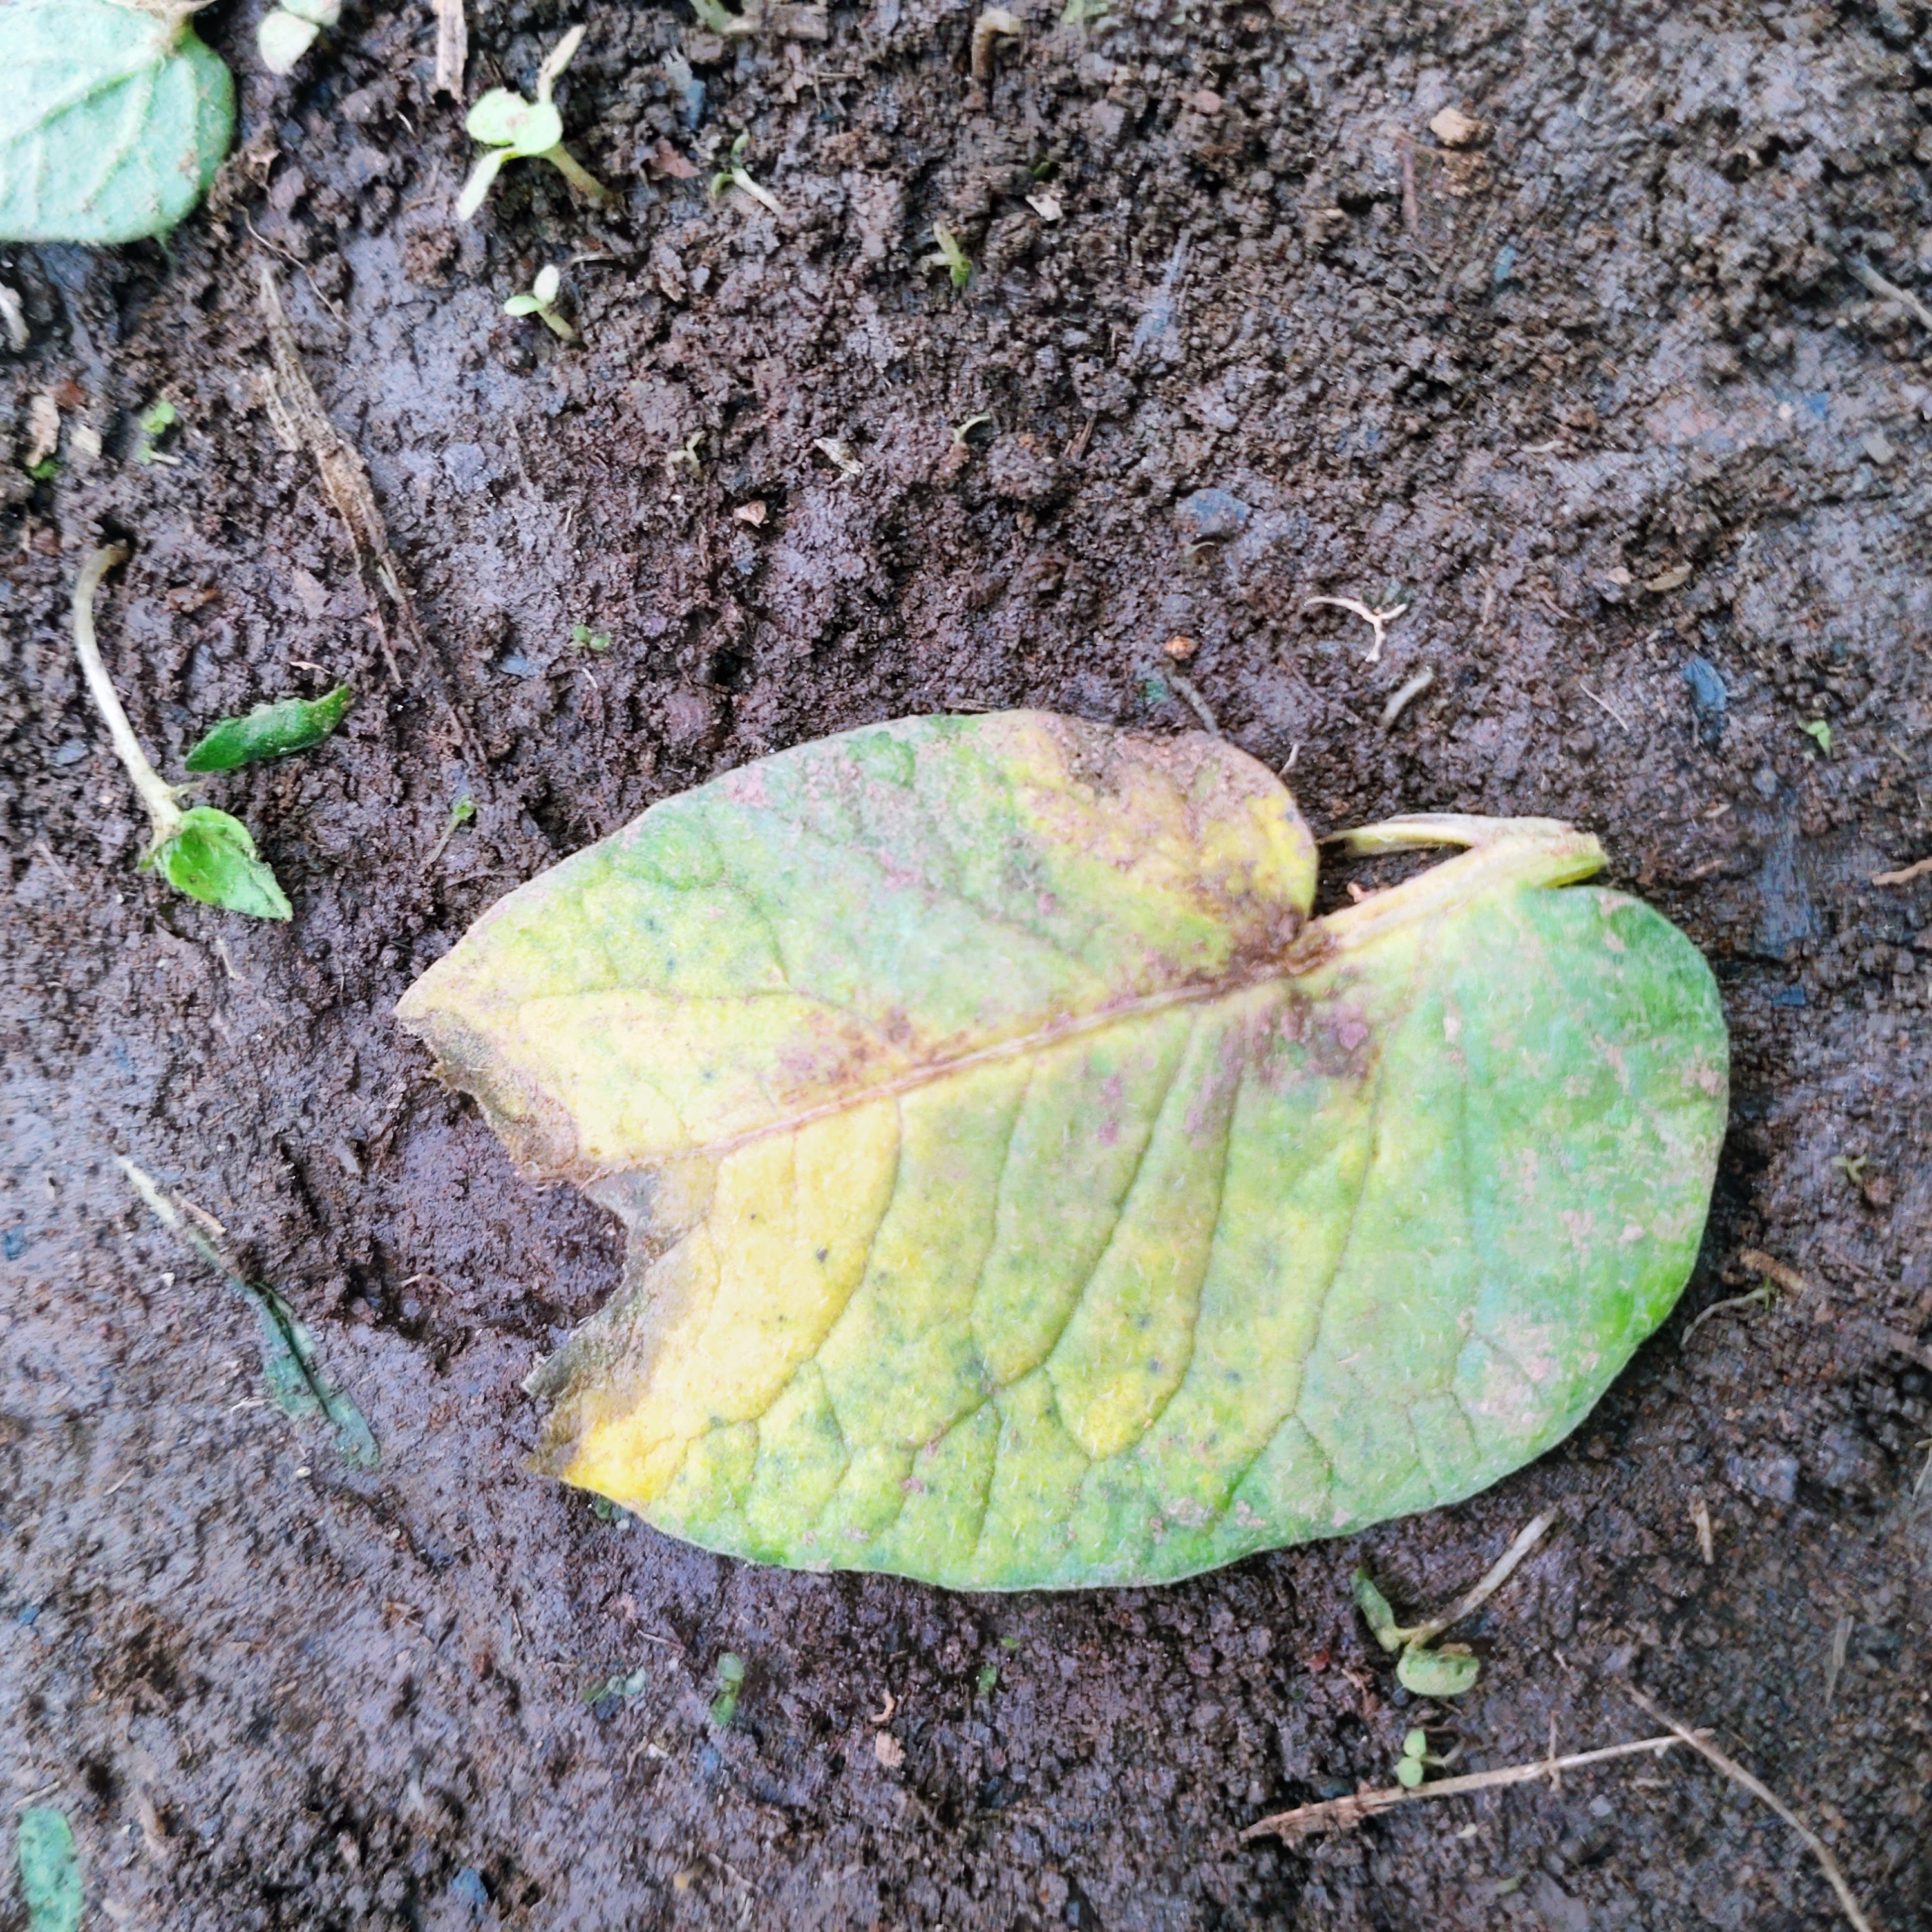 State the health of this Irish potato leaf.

late blight
